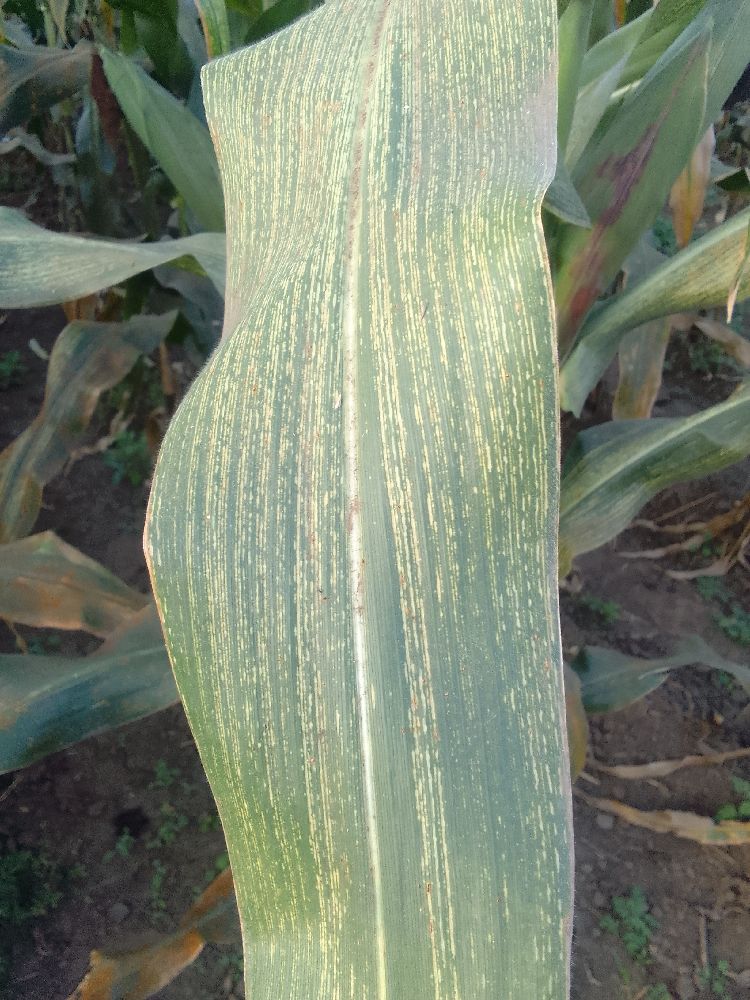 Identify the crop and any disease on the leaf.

maize, maize streak virus
